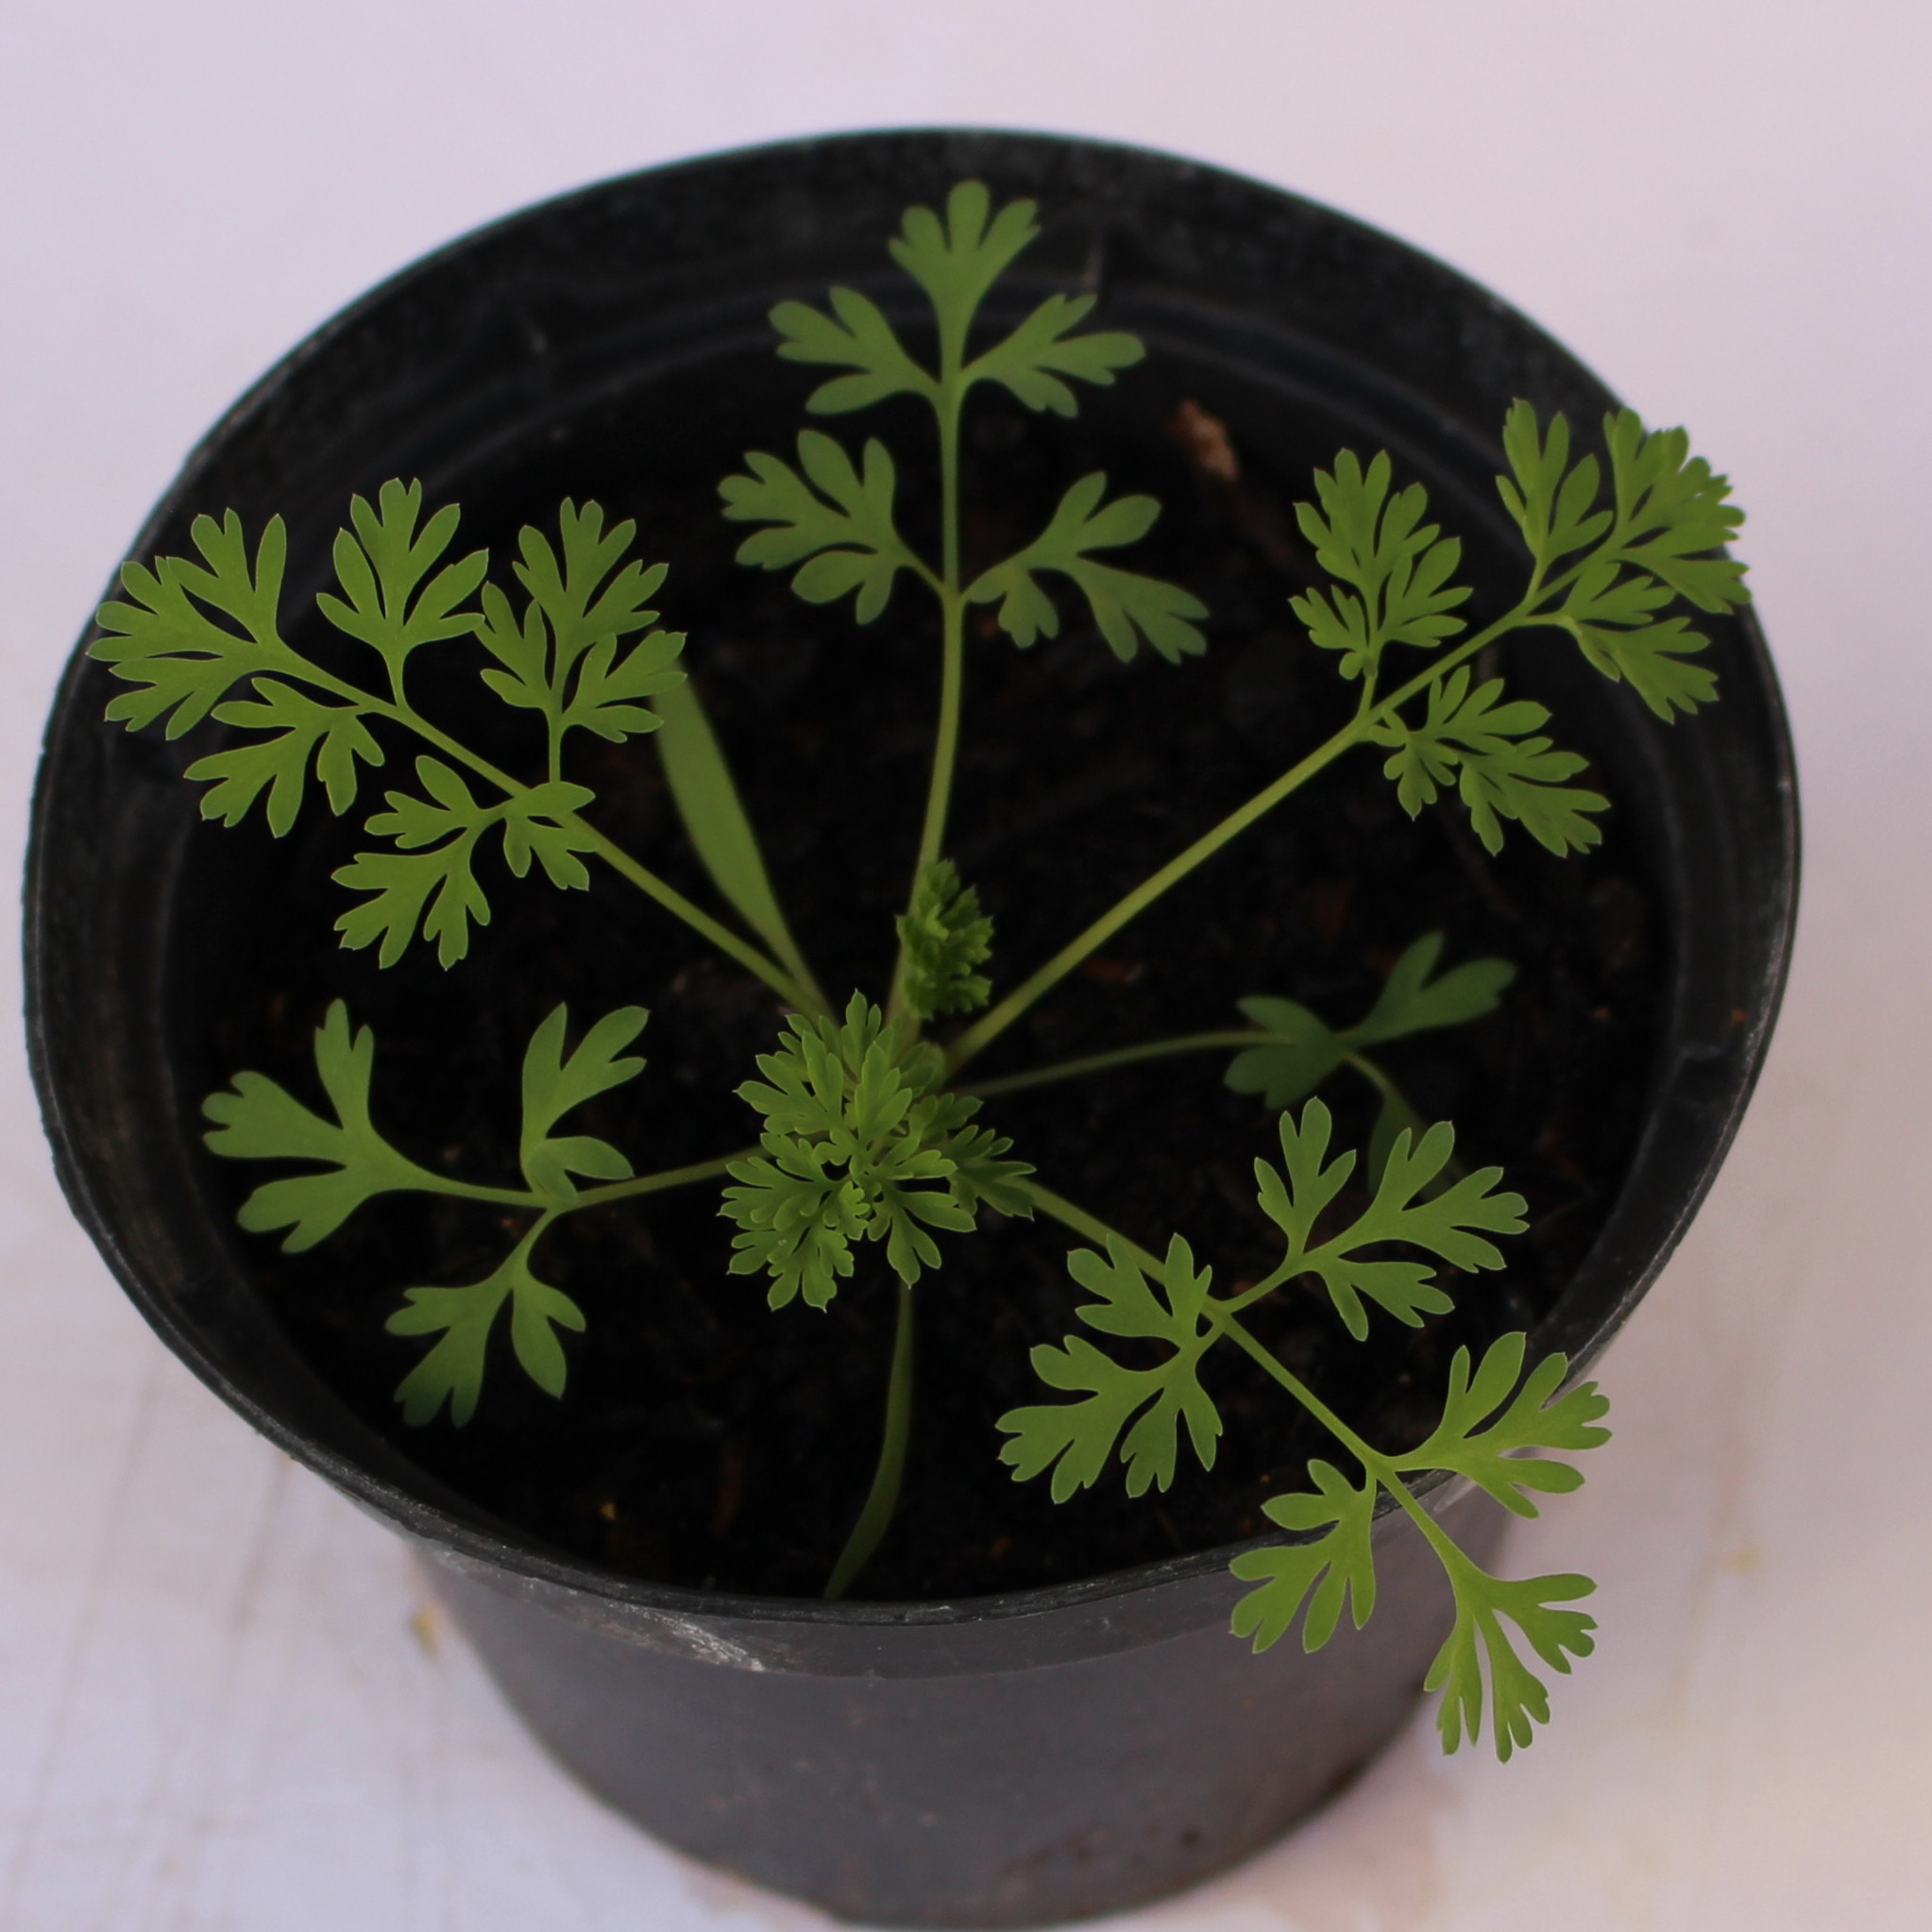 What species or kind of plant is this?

Fumaria officinalis
